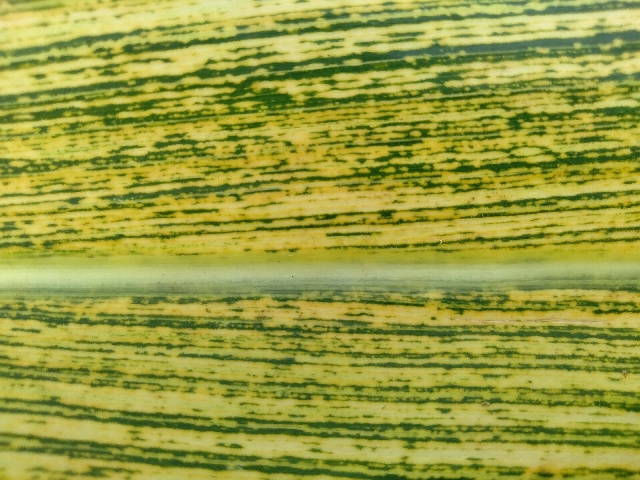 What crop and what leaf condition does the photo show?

maize, maize streak virus
